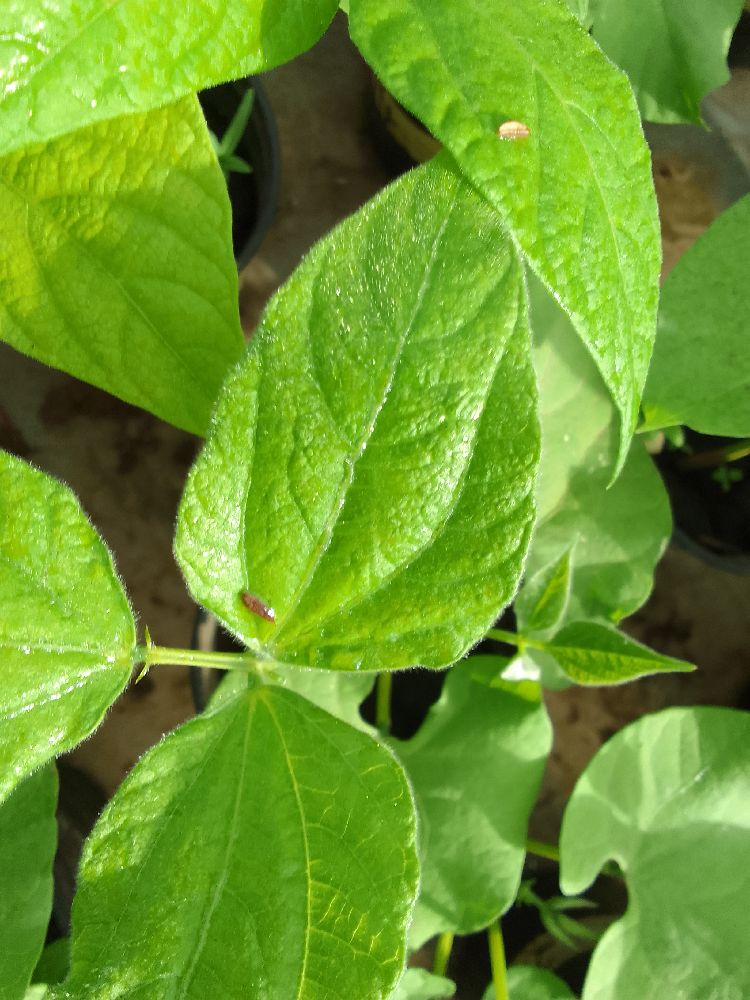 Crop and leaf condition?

common bean, healthy
